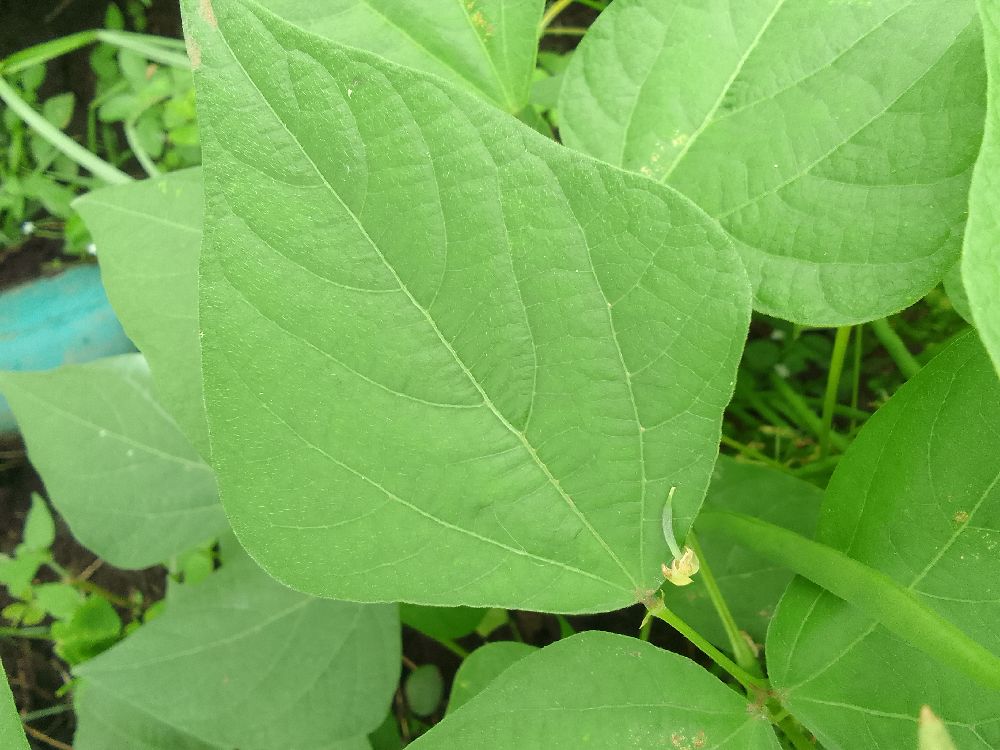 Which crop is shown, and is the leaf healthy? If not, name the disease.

common bean, healthy
